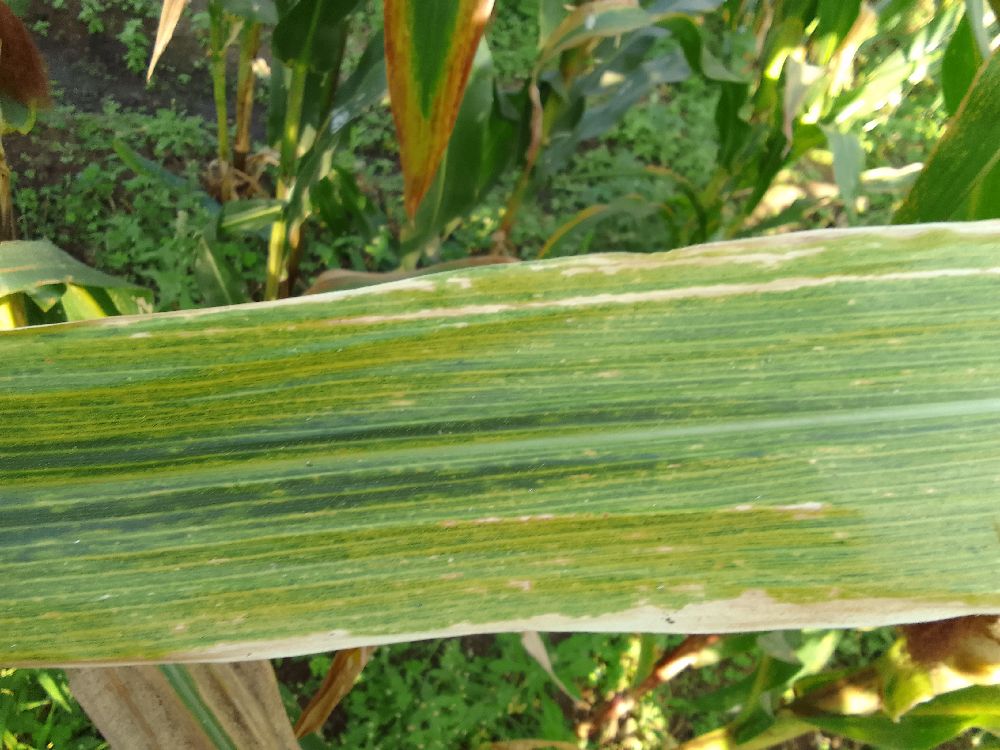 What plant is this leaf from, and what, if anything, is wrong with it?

maize, maize lethal necrosis
